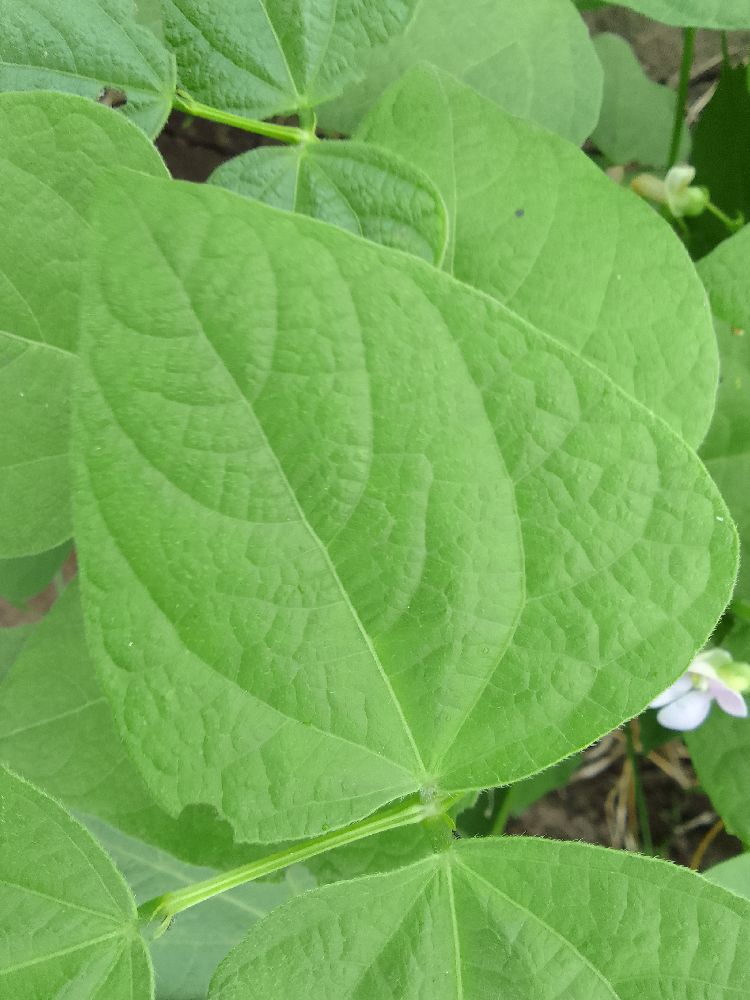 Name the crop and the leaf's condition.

common bean, healthy
